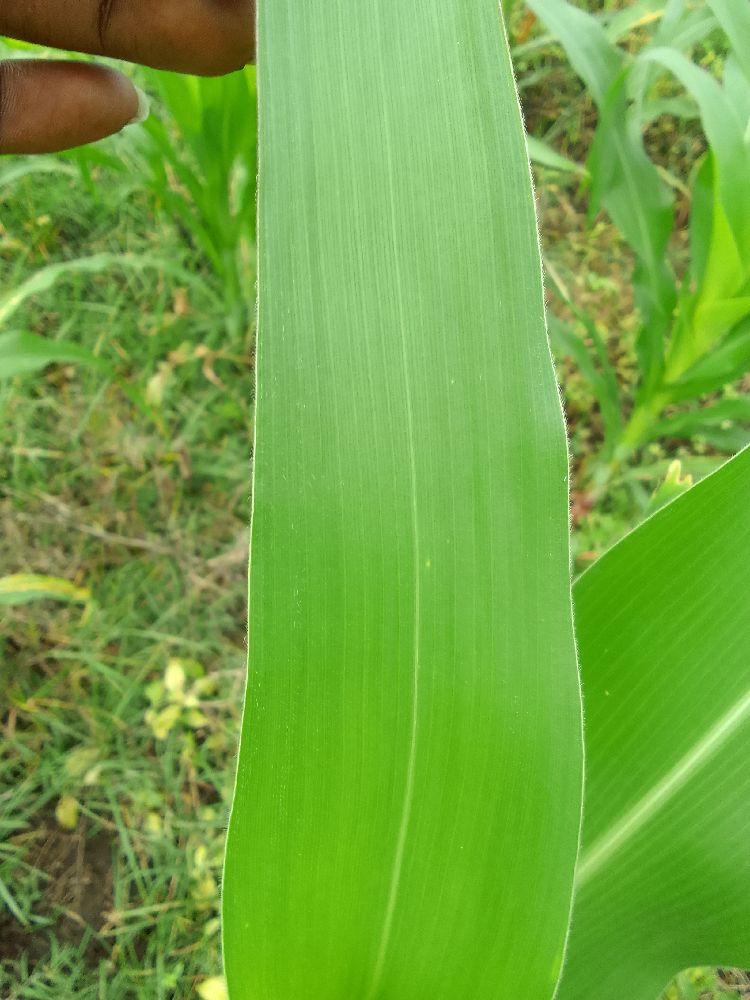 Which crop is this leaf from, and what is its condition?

maize, healthy
